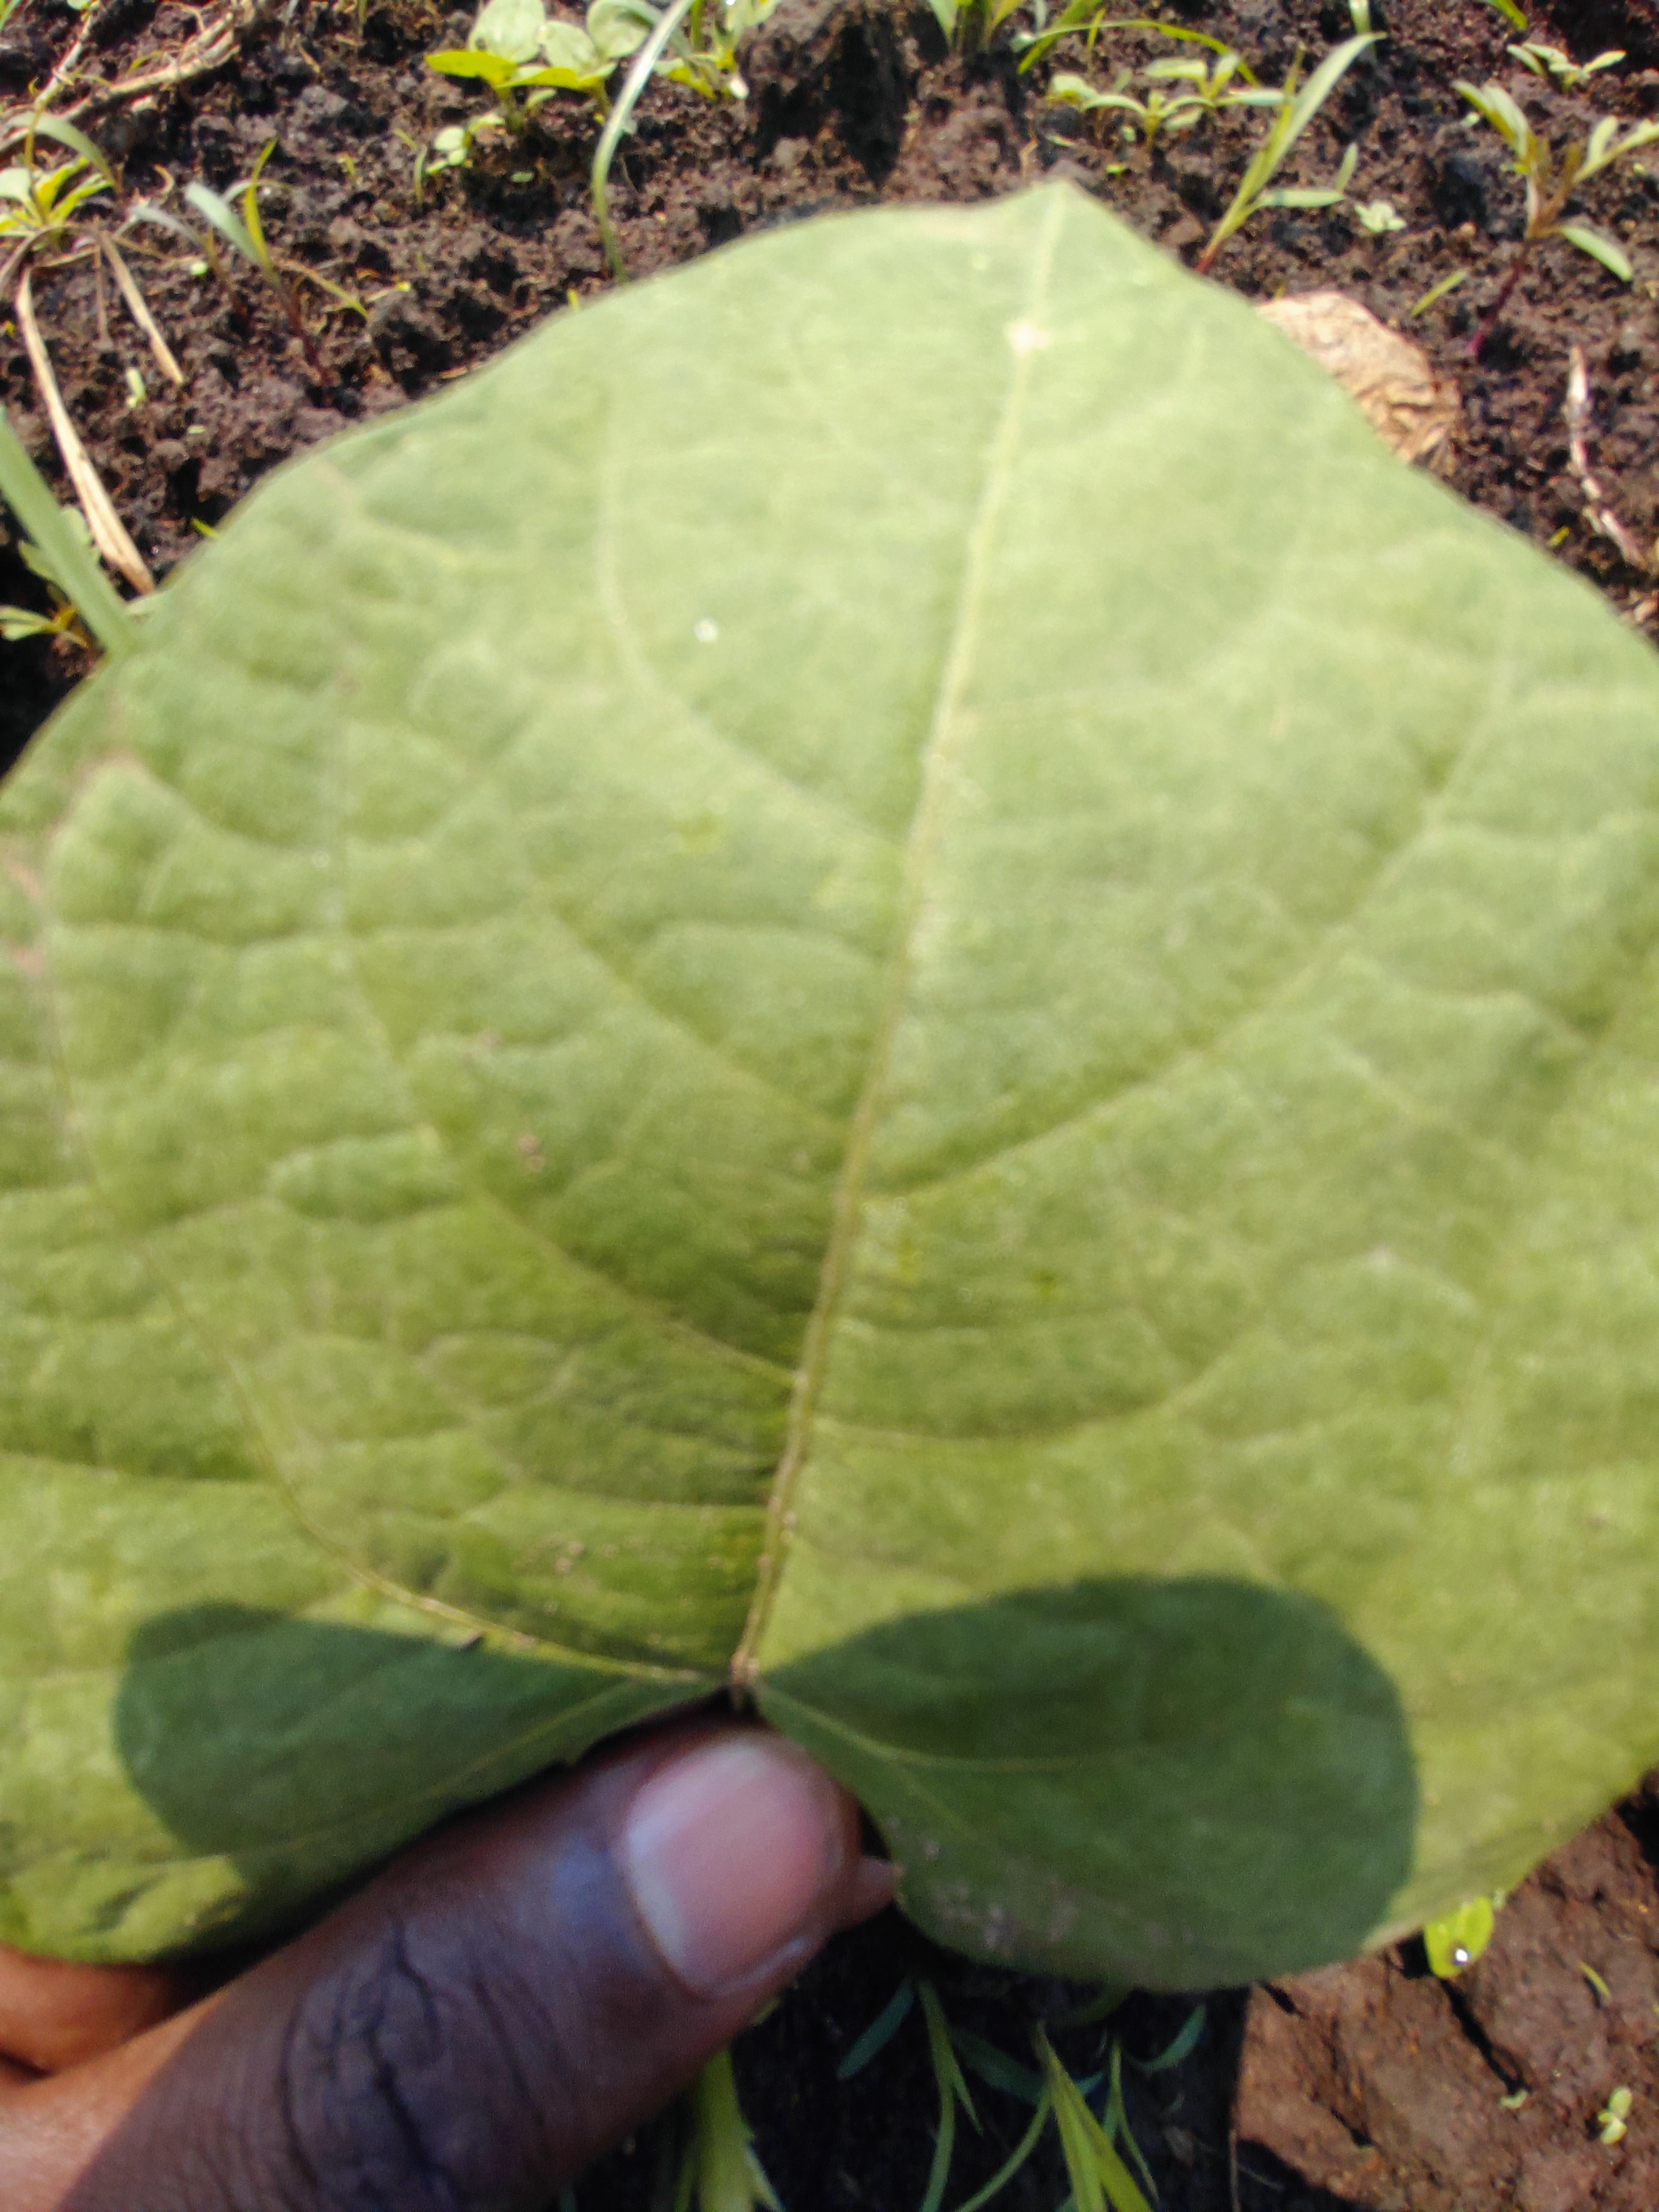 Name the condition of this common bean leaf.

healthy
